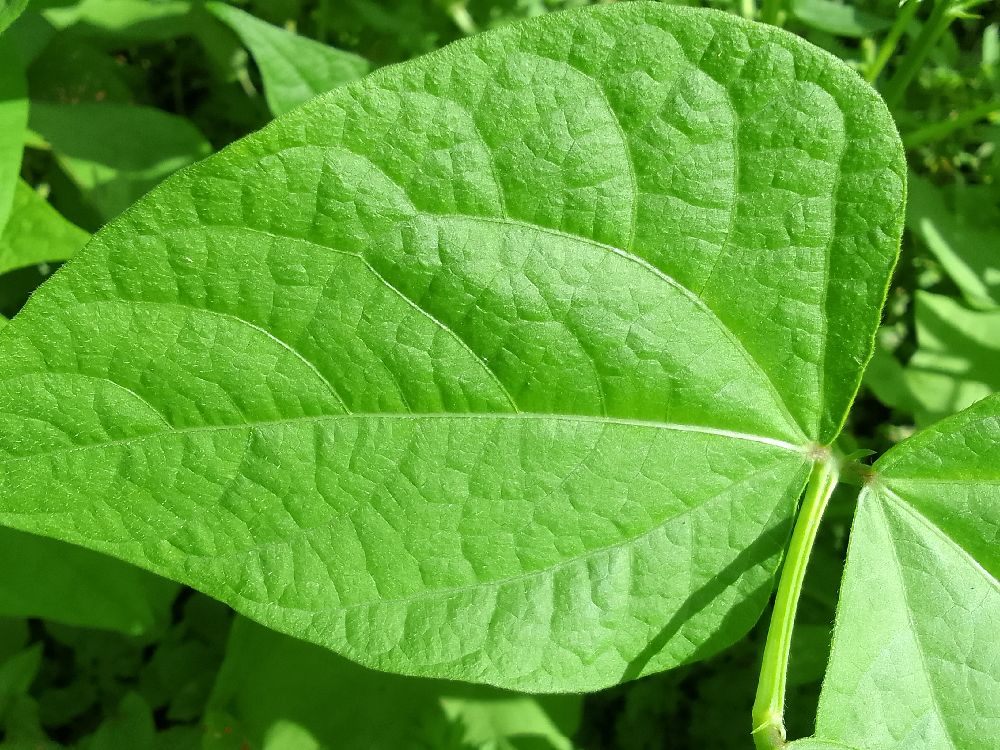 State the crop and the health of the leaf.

common bean, healthy
